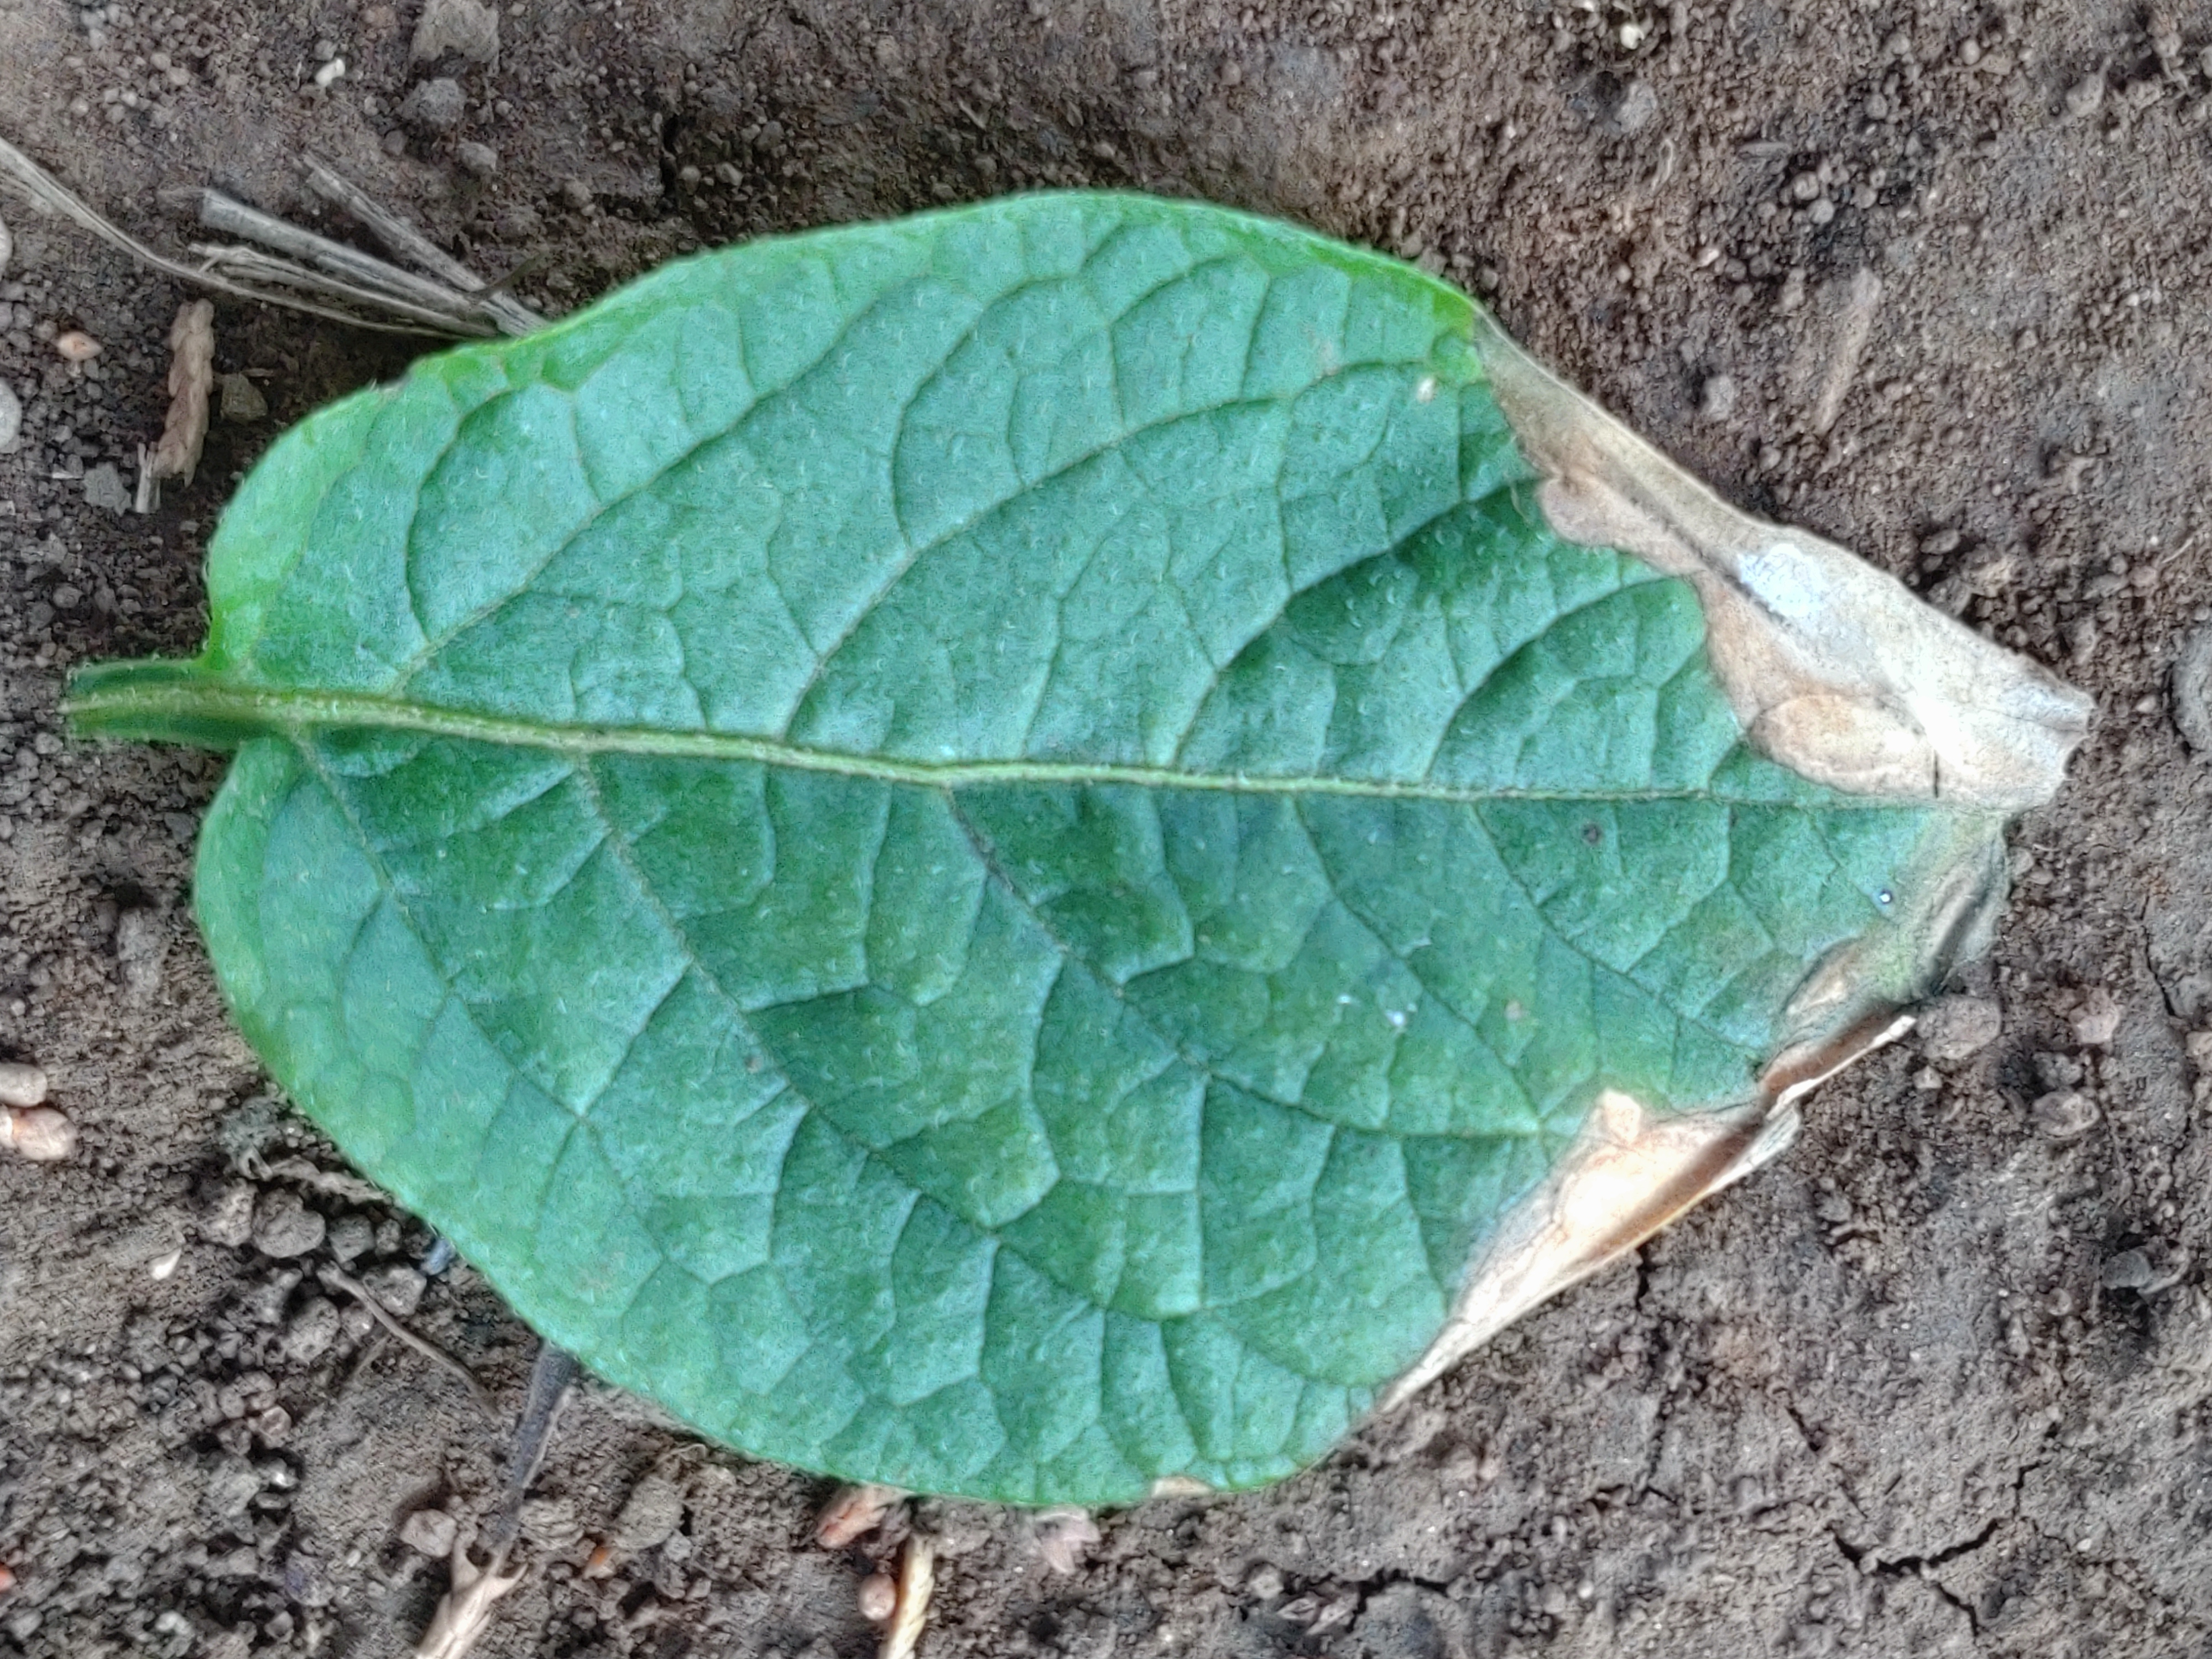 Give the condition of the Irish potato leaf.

early blight
